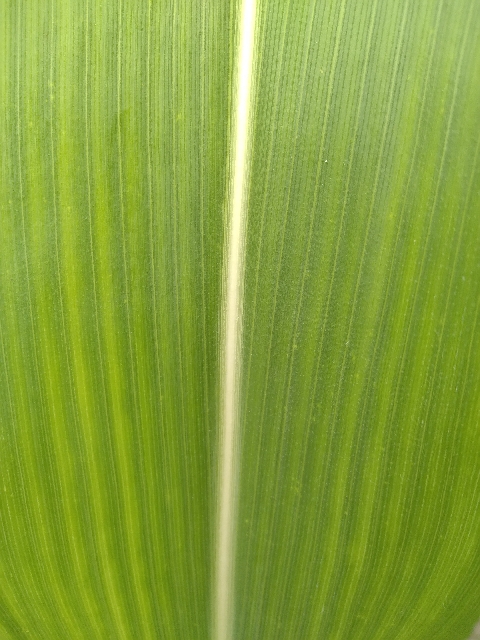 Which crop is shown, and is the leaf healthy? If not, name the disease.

maize, healthy
